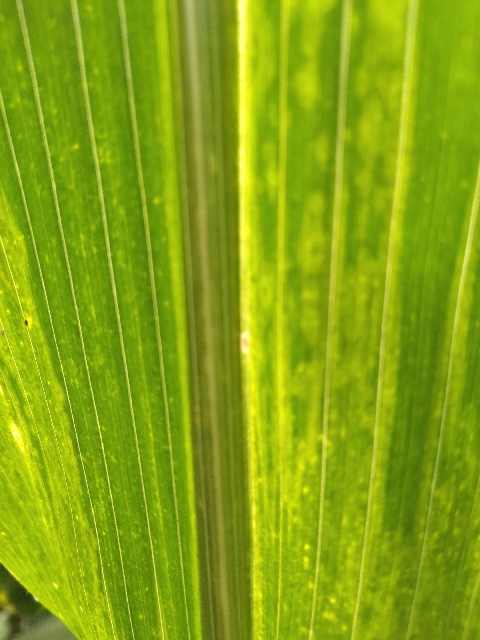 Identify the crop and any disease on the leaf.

maize, maize lethal necrosis
